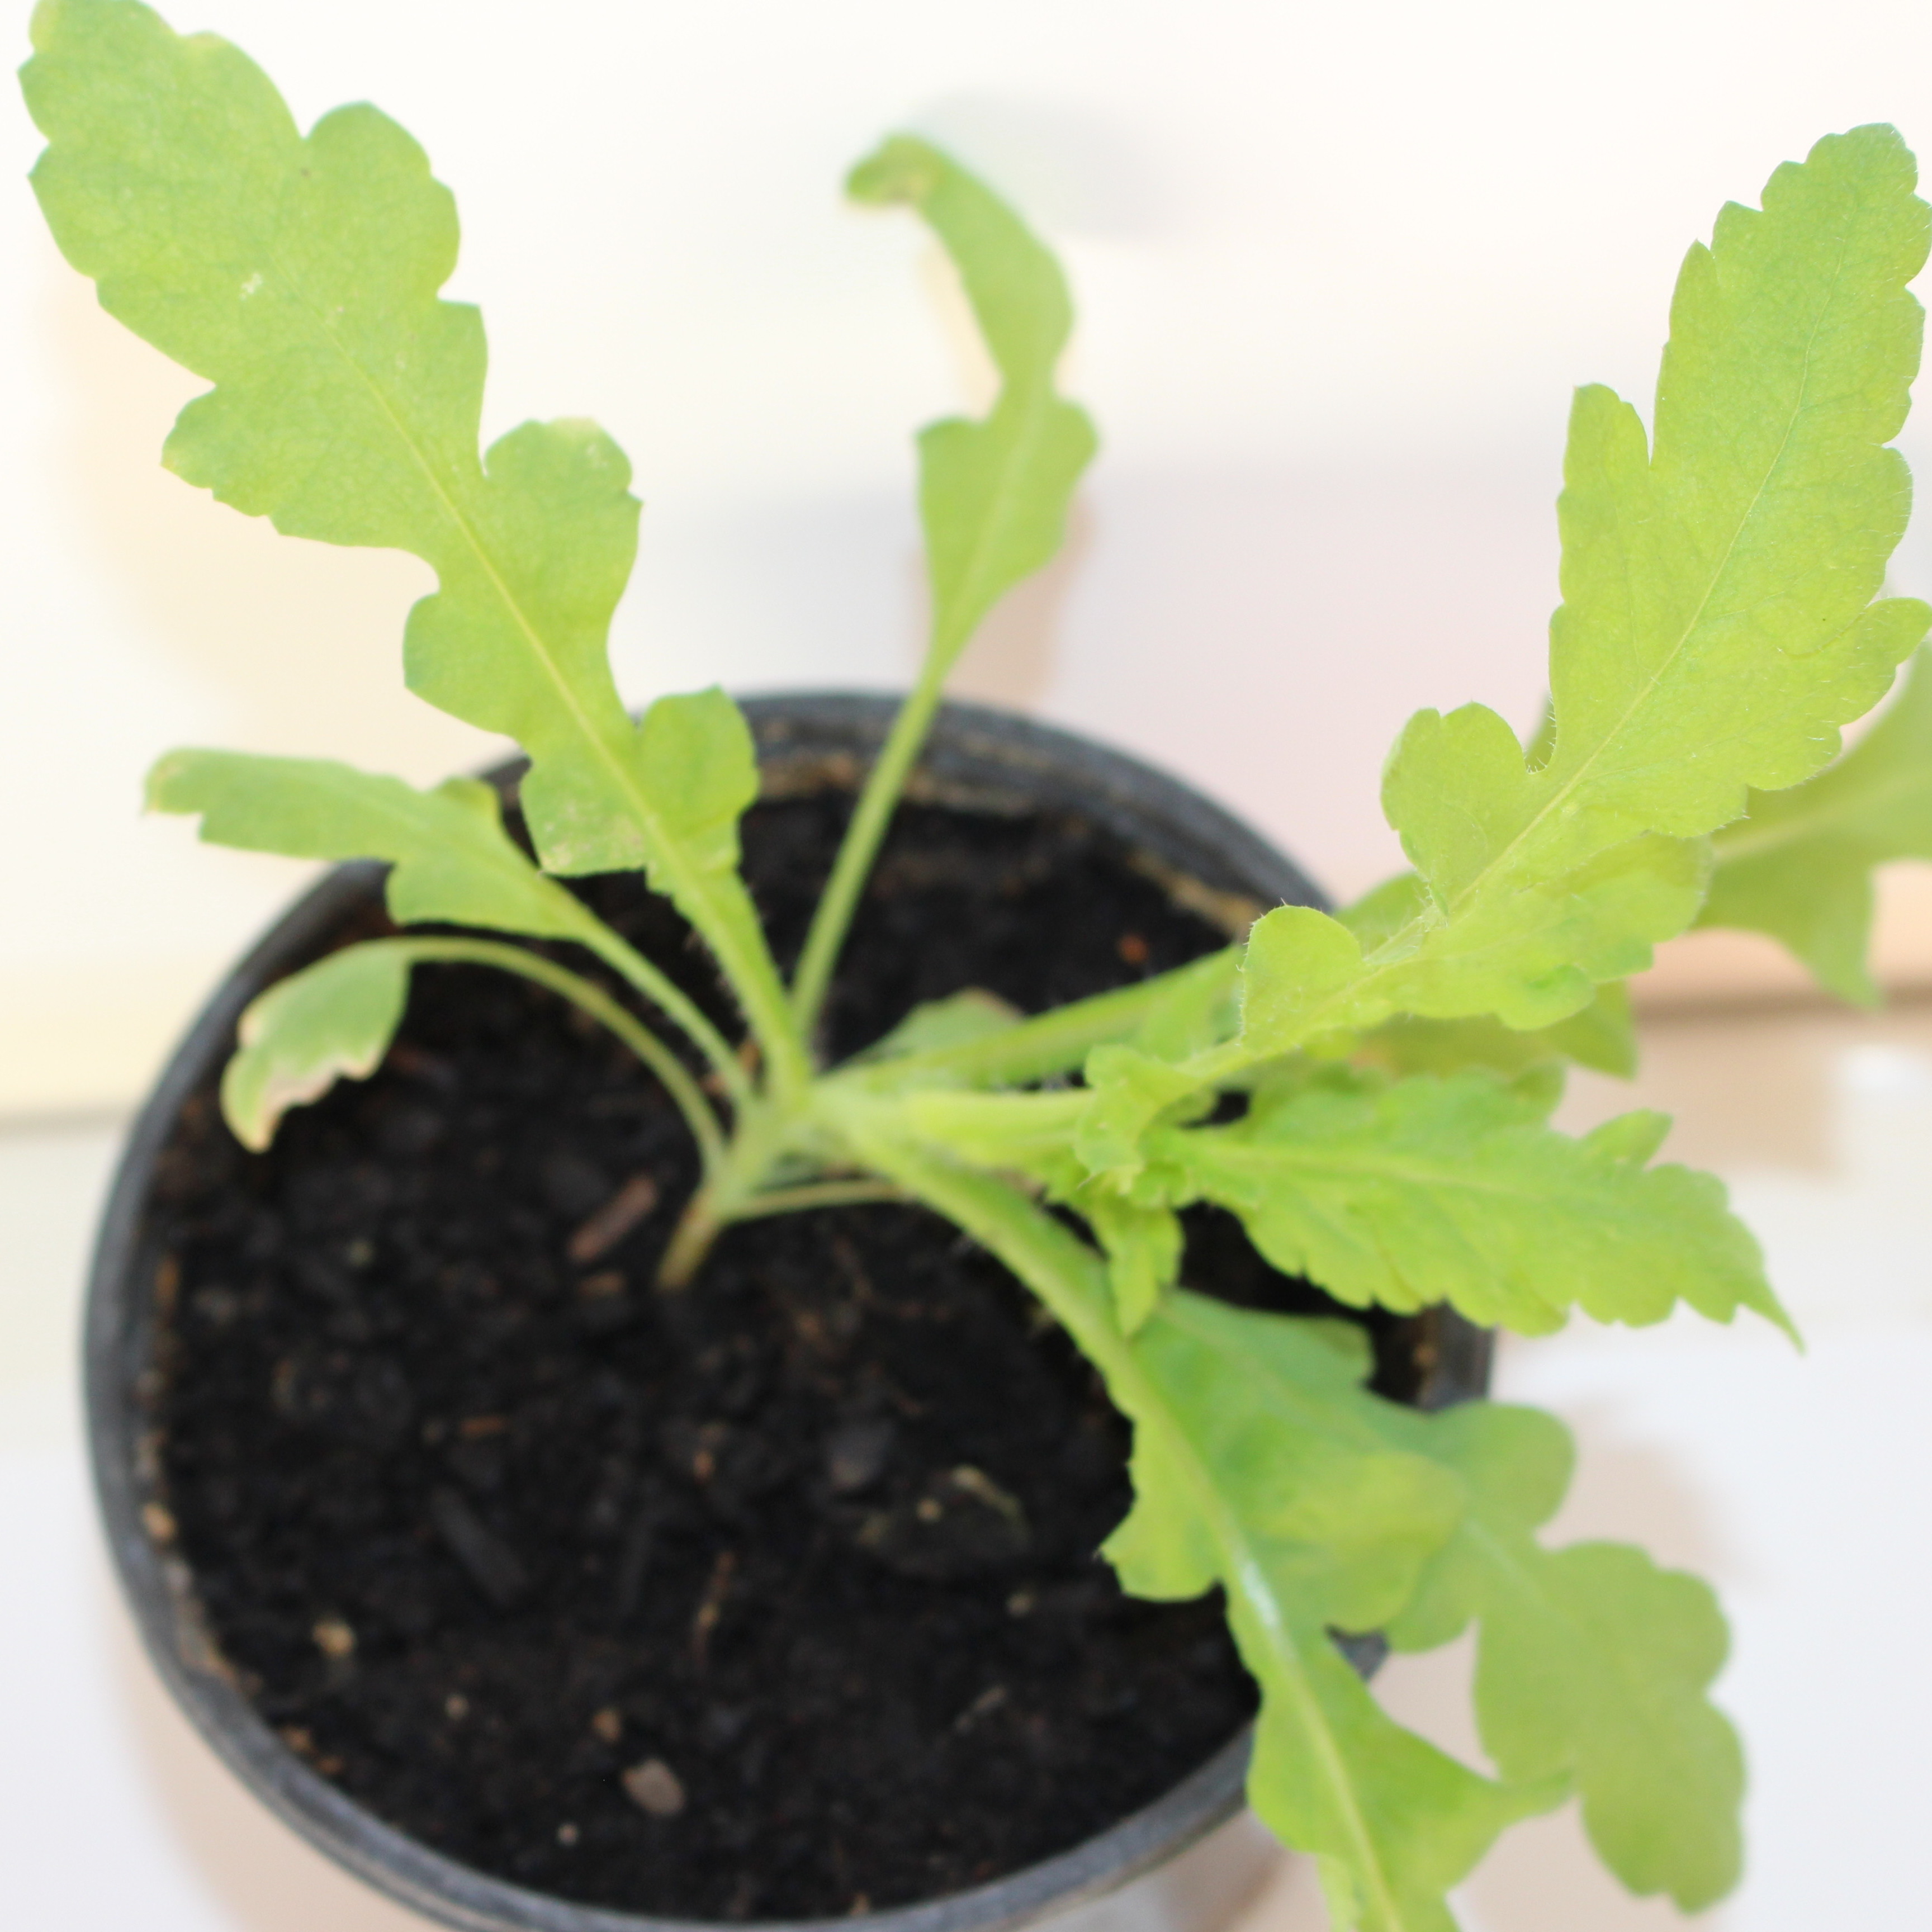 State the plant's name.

Papaver rhoeas
